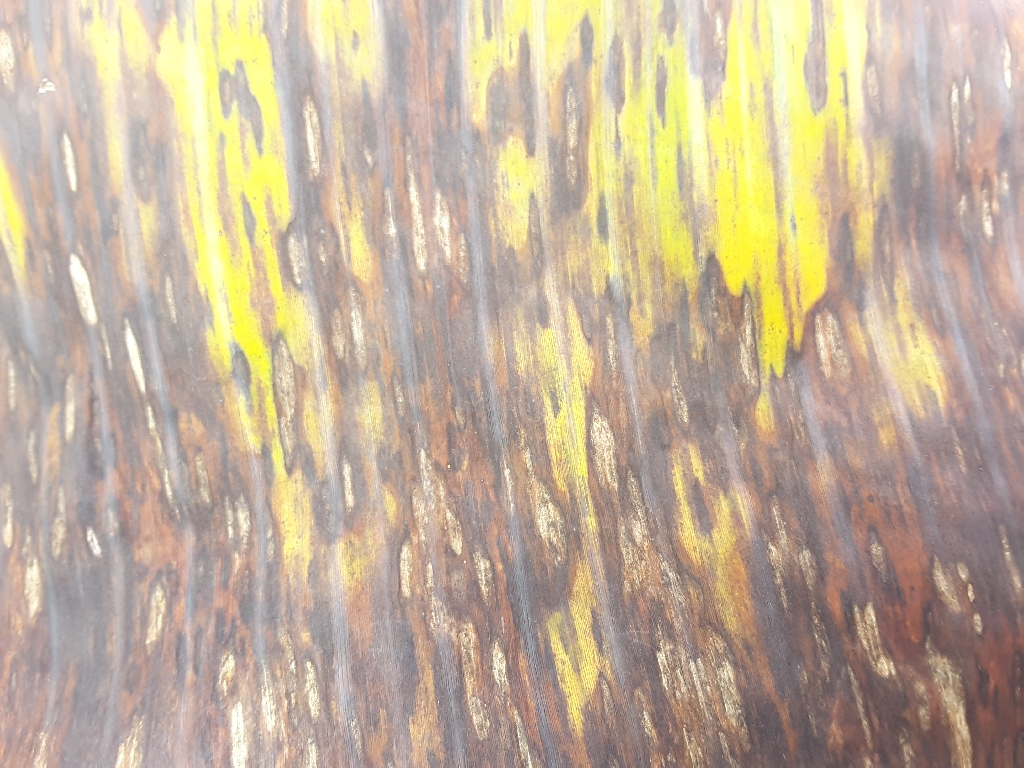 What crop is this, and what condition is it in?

banana, black sigatoka
